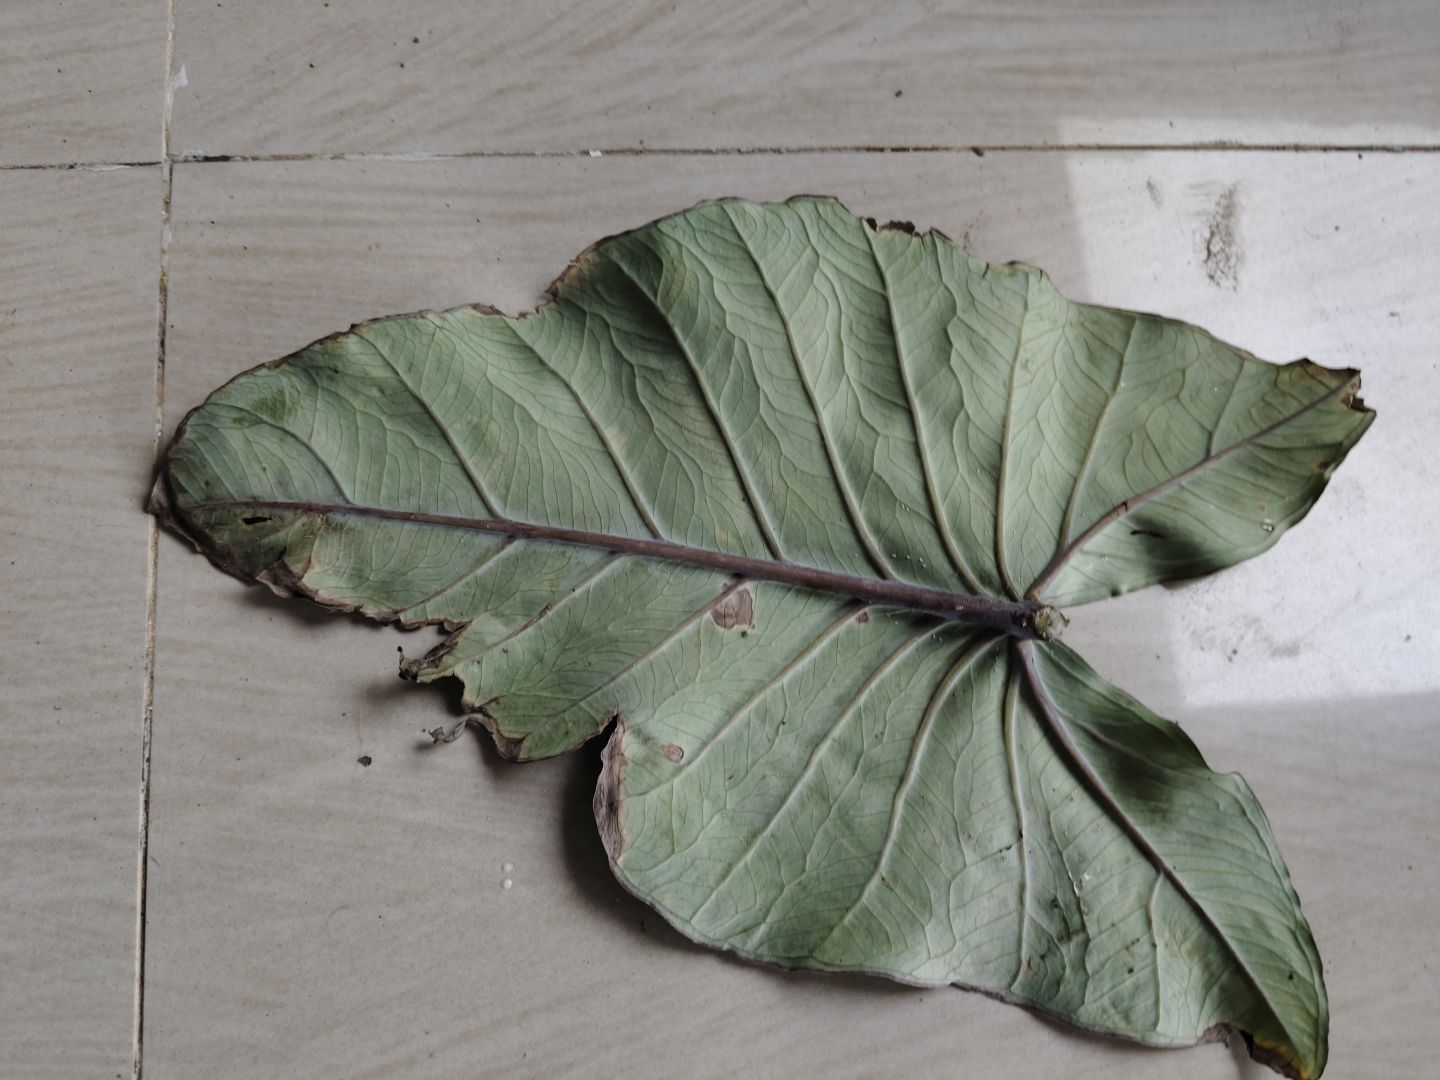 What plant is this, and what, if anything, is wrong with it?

taro, leaf blight
